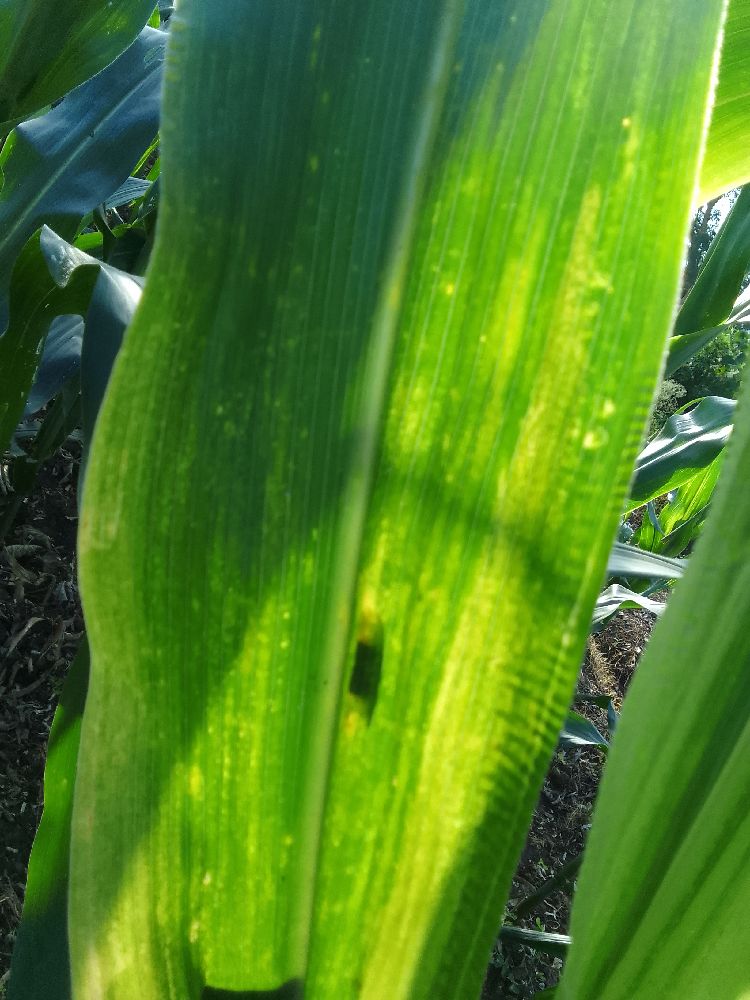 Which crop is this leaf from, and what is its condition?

maize, maize lethal necrosis
